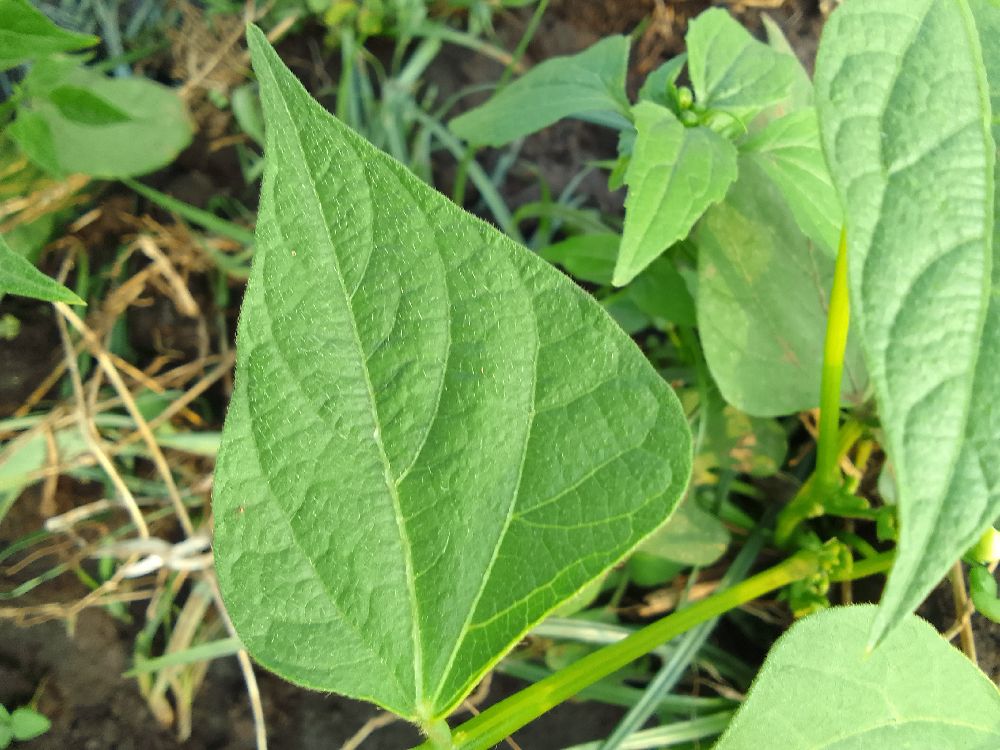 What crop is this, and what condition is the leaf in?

common bean, healthy
